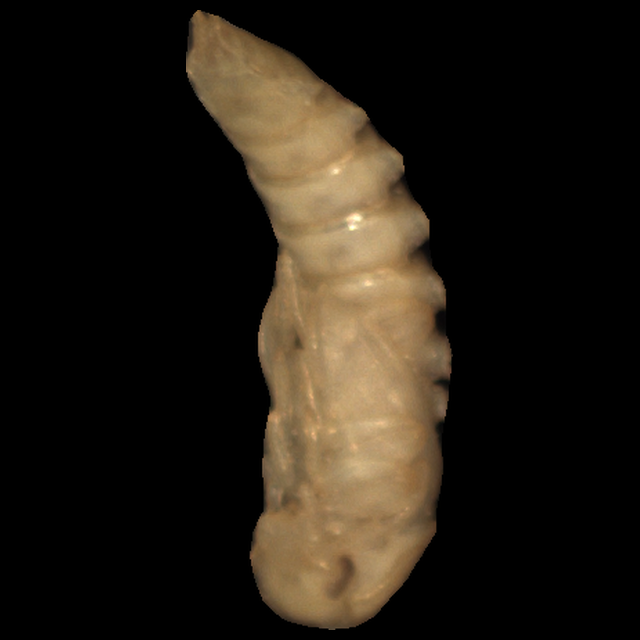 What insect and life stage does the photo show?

mealworm pupa
